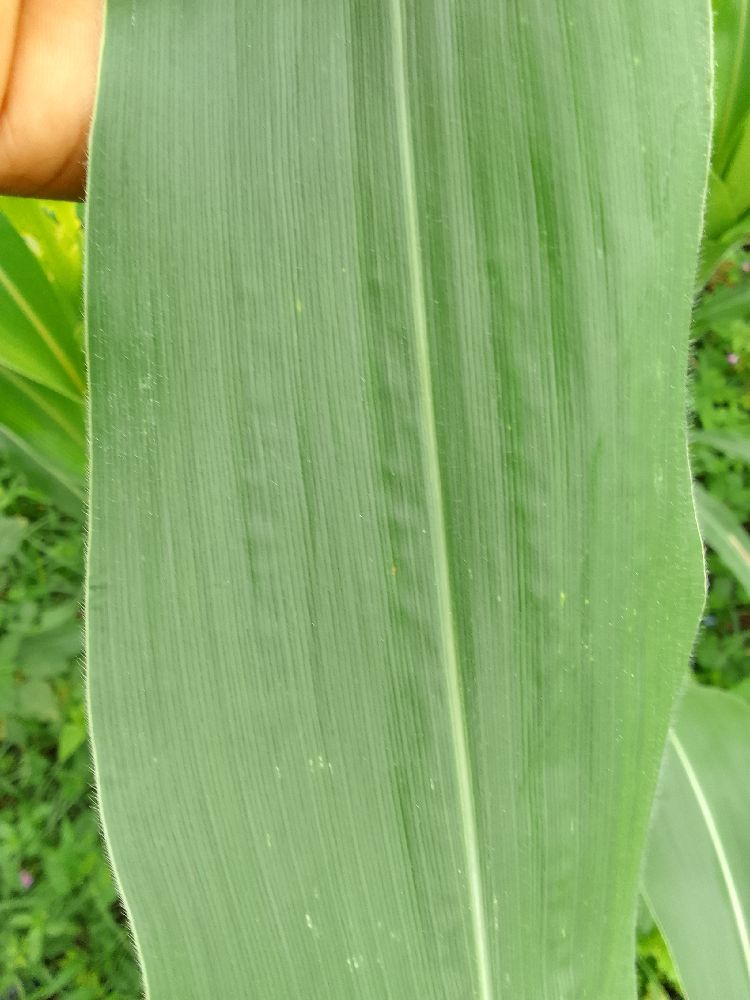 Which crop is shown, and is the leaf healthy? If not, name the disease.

maize, healthy
